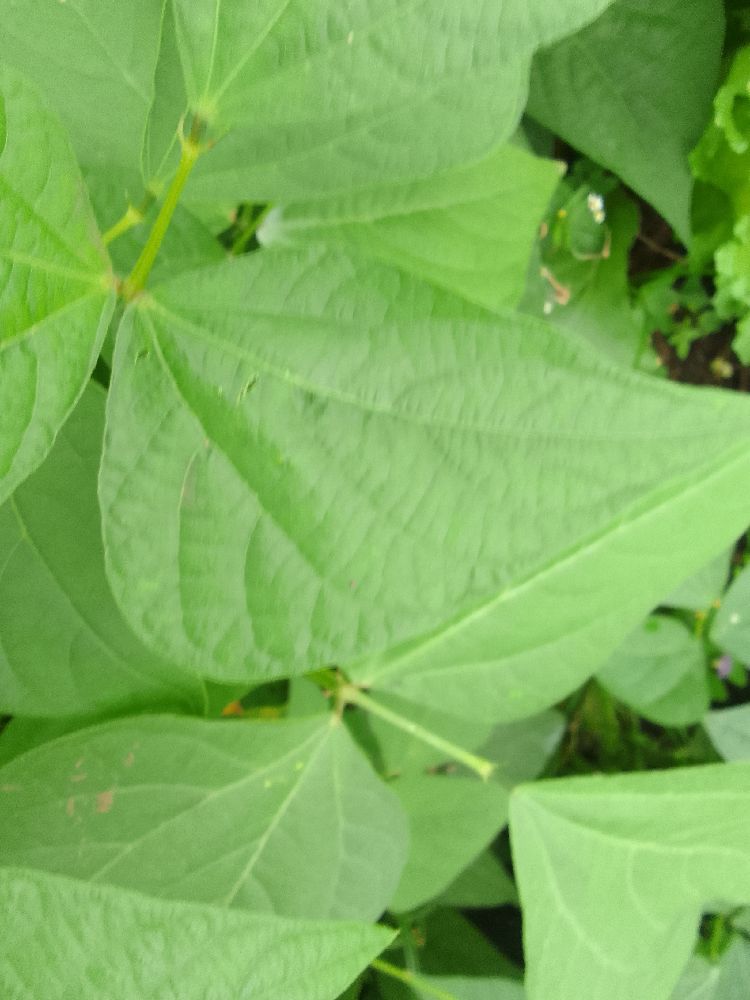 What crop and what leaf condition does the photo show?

common bean, healthy
